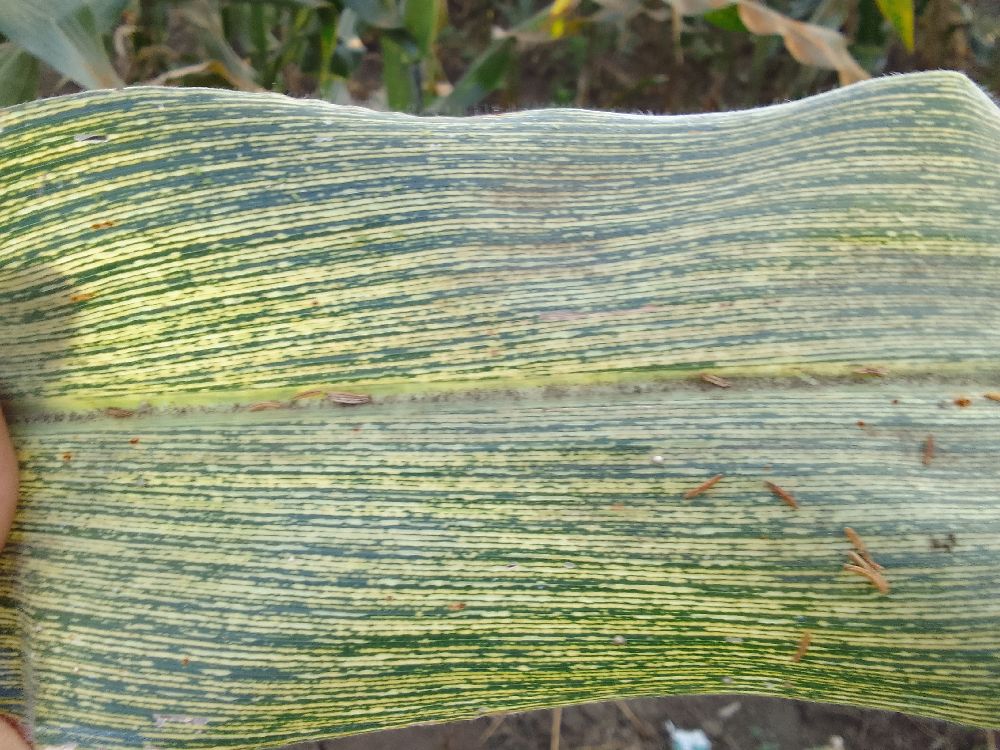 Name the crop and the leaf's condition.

maize, maize streak virus
